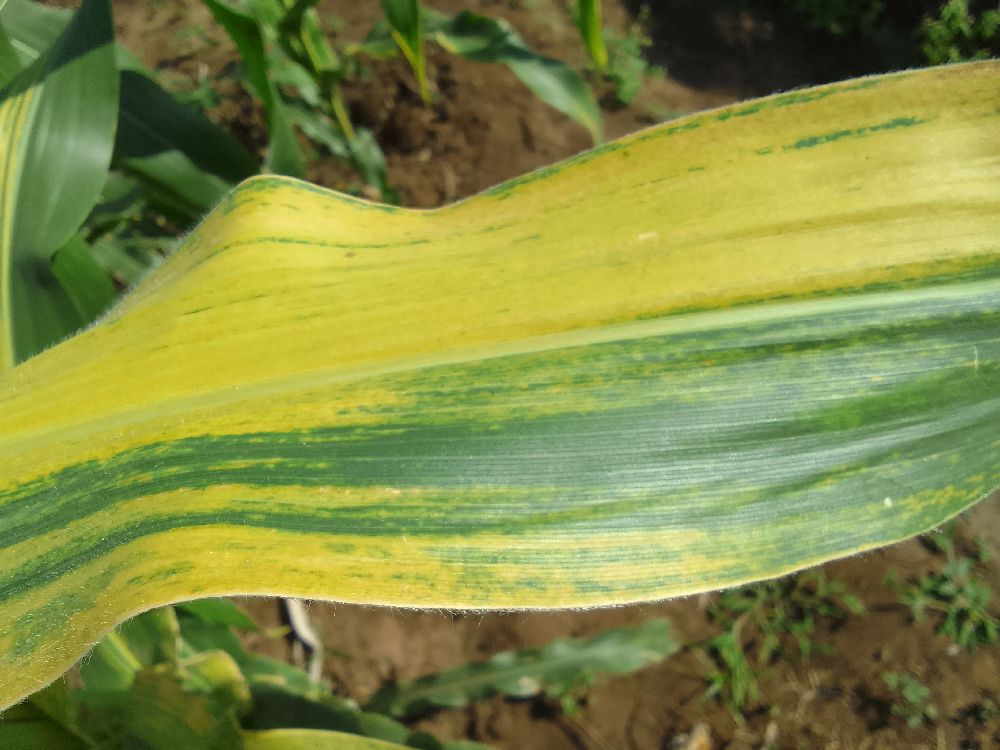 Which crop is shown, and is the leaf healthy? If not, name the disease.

maize, maize lethal necrosis
